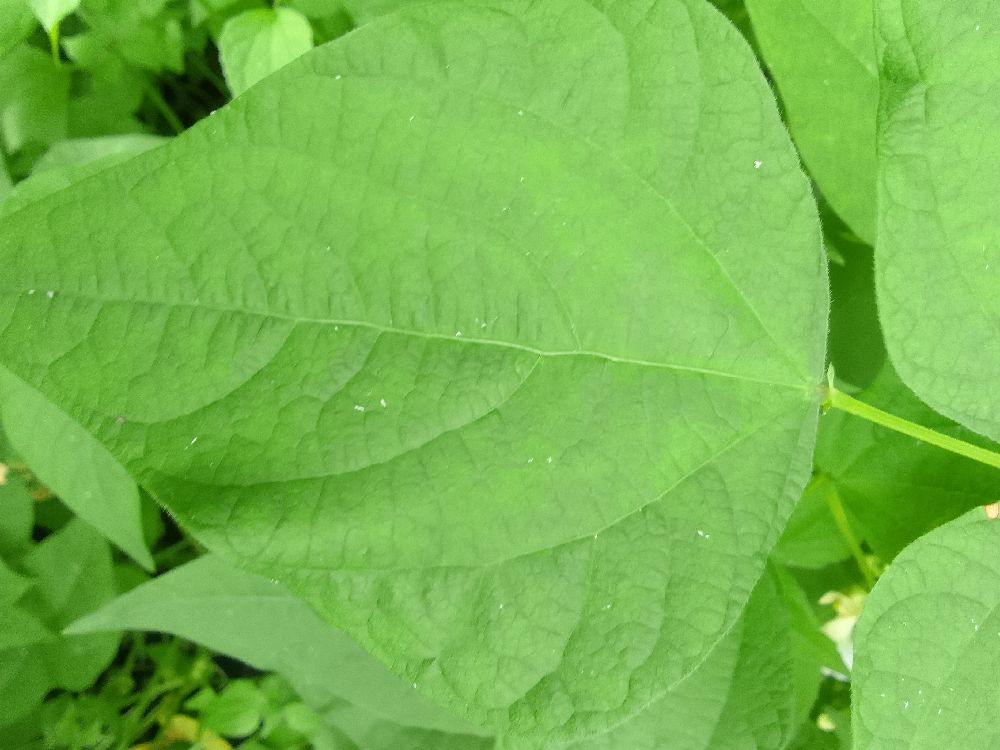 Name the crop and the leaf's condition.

common bean, healthy
